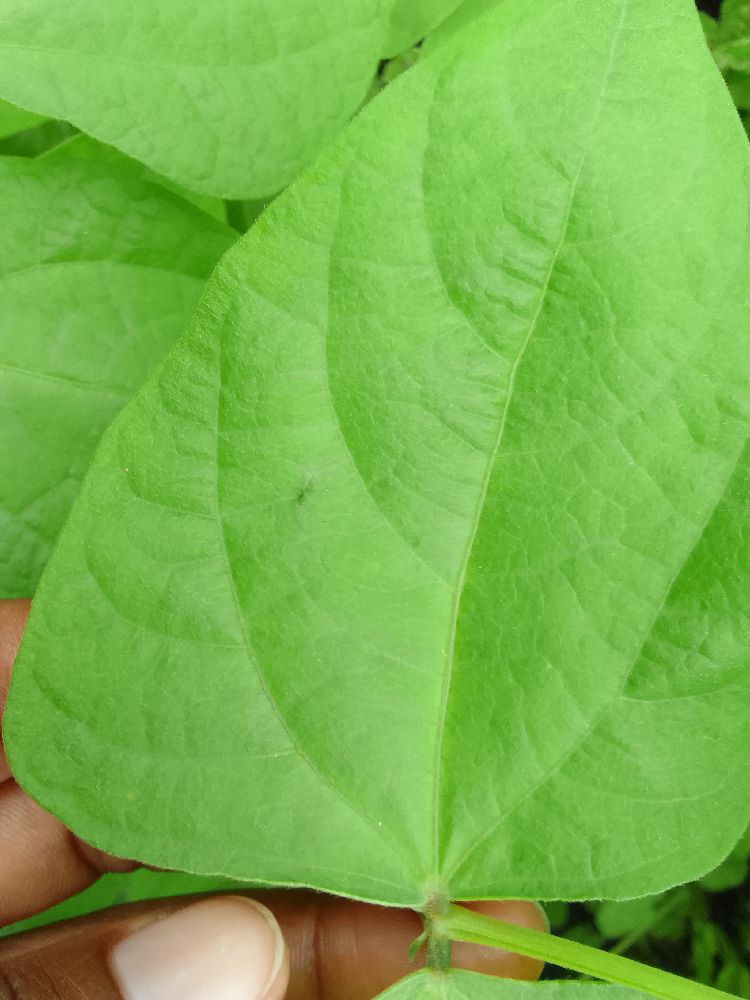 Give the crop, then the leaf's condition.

common bean, healthy
